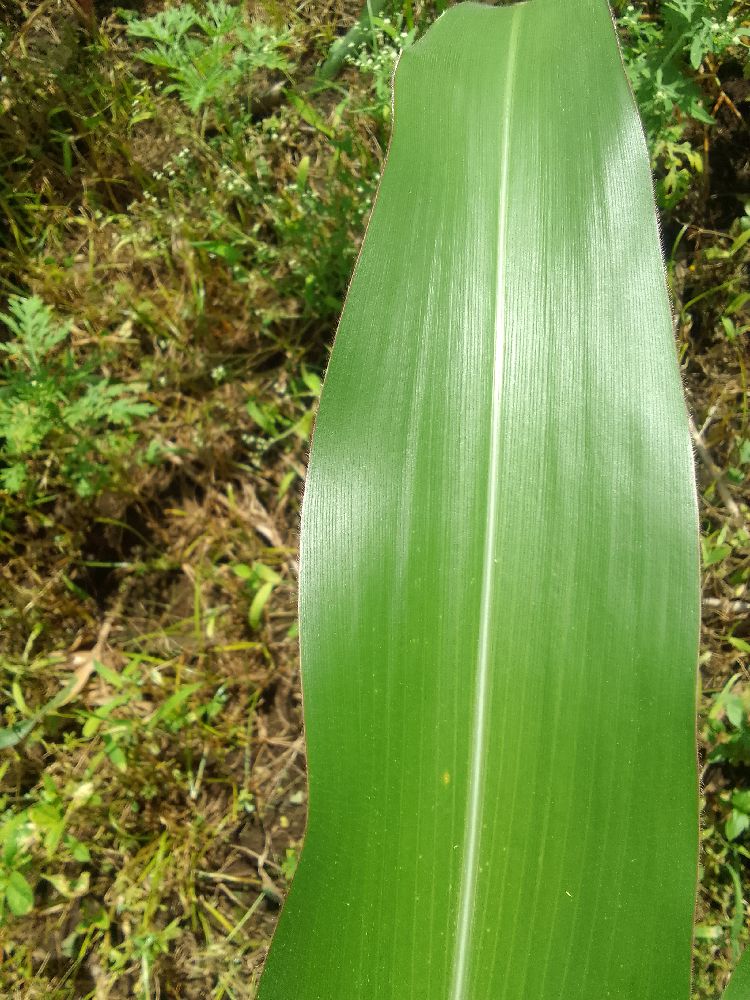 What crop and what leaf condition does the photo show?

maize, healthy
